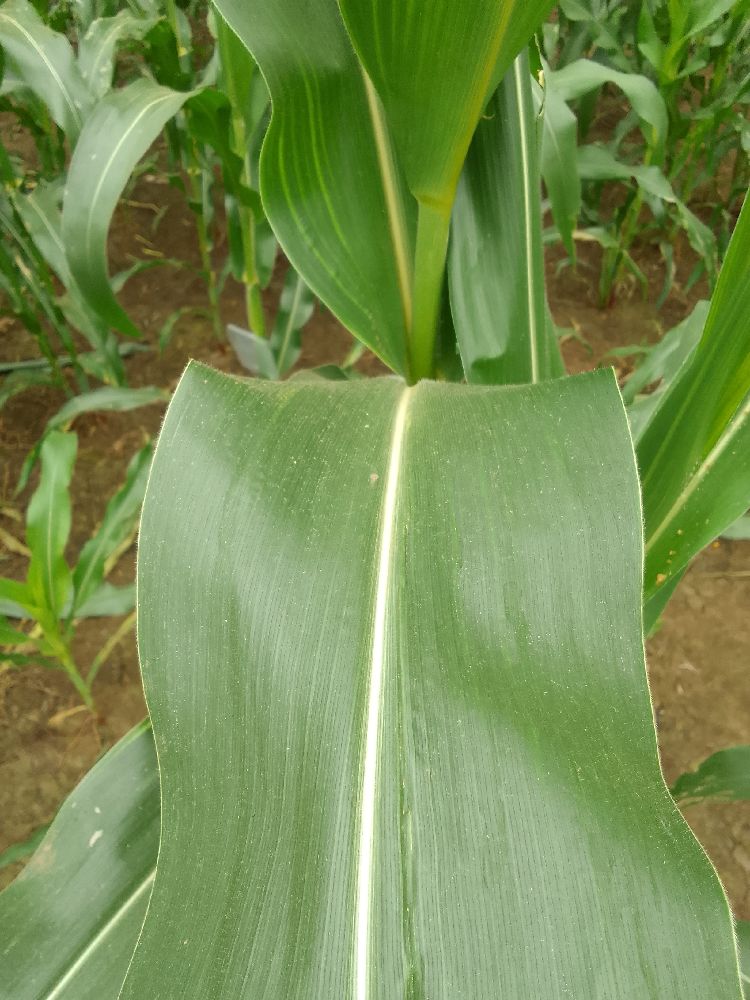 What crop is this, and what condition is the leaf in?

maize, healthy
